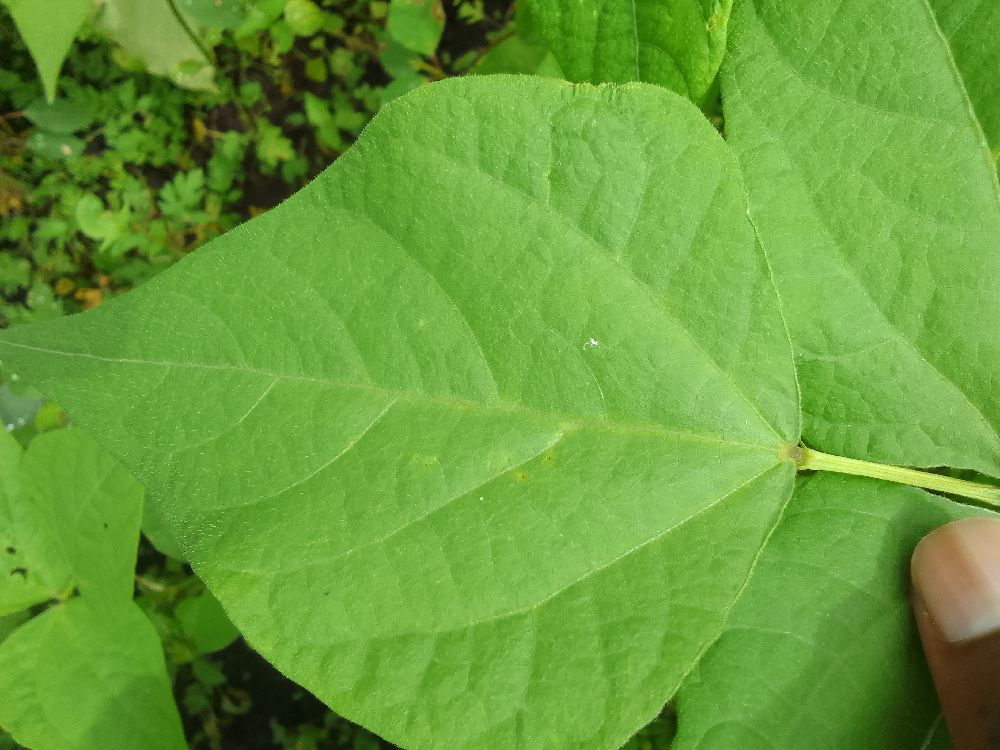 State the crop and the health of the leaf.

common bean, healthy
